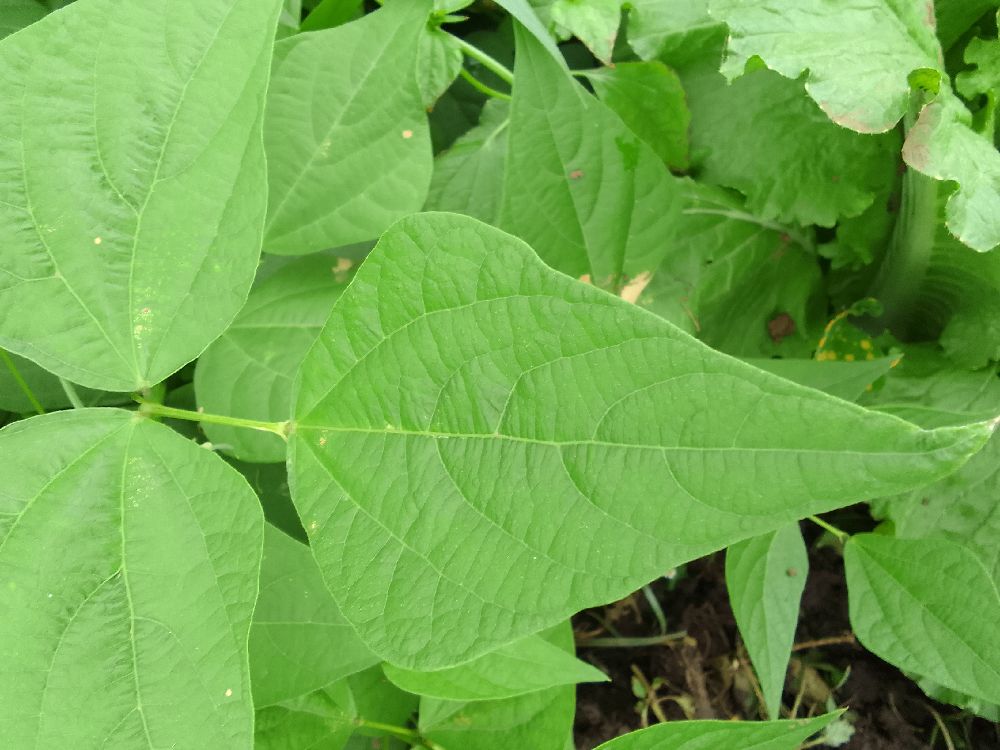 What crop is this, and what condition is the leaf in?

common bean, healthy
